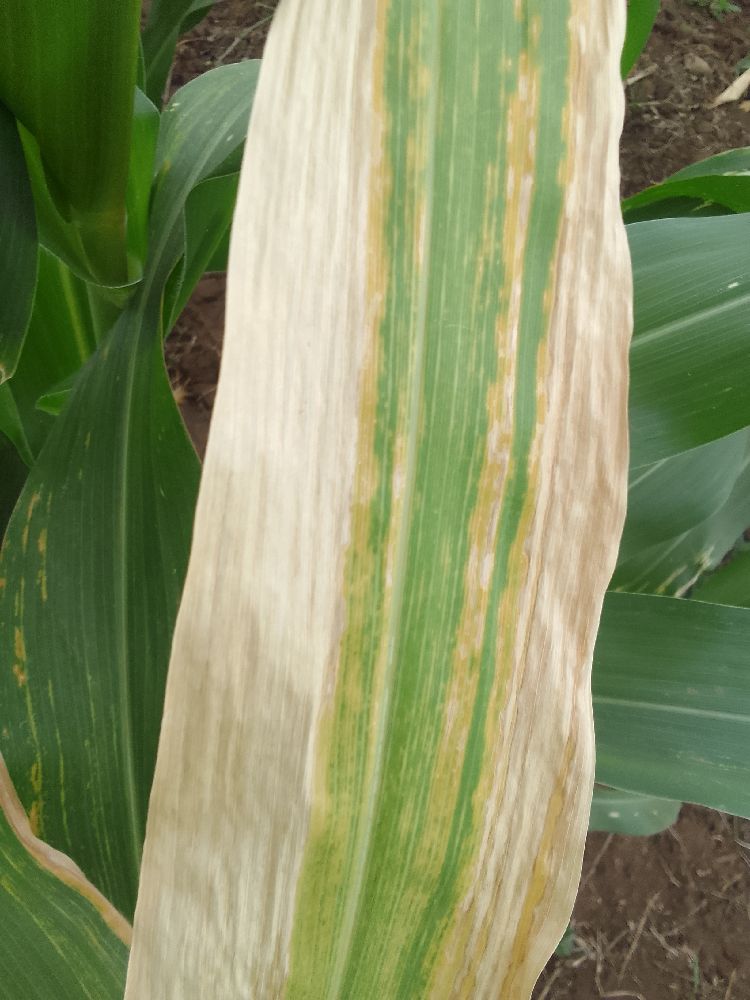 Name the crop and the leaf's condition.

maize, maize lethal necrosis
